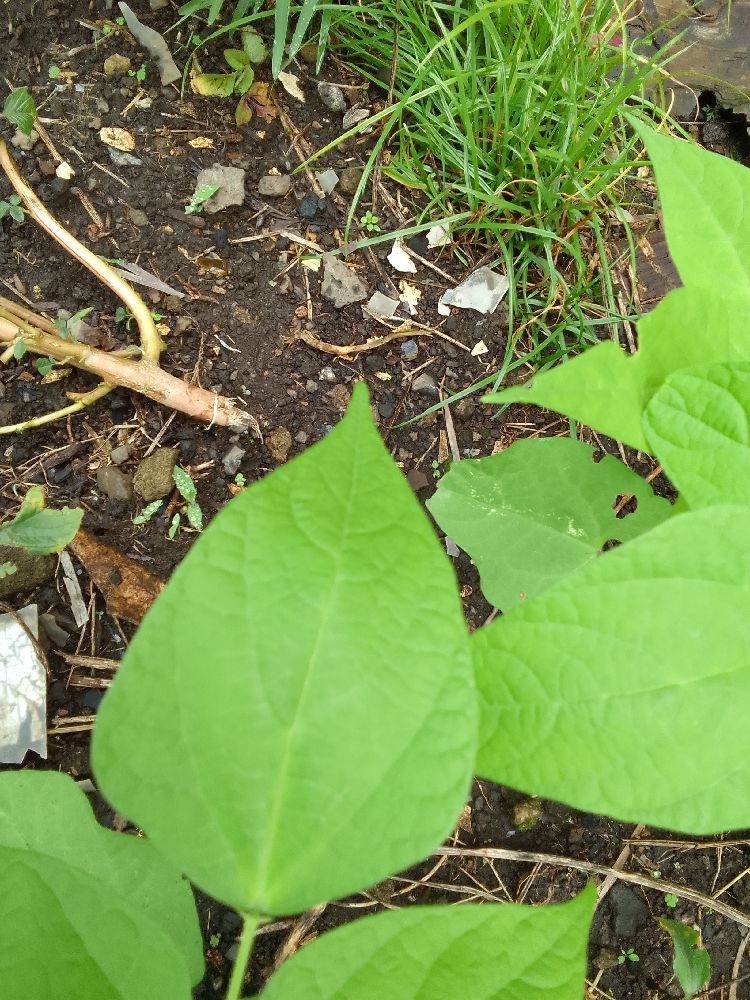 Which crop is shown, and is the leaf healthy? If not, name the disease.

common bean, healthy
